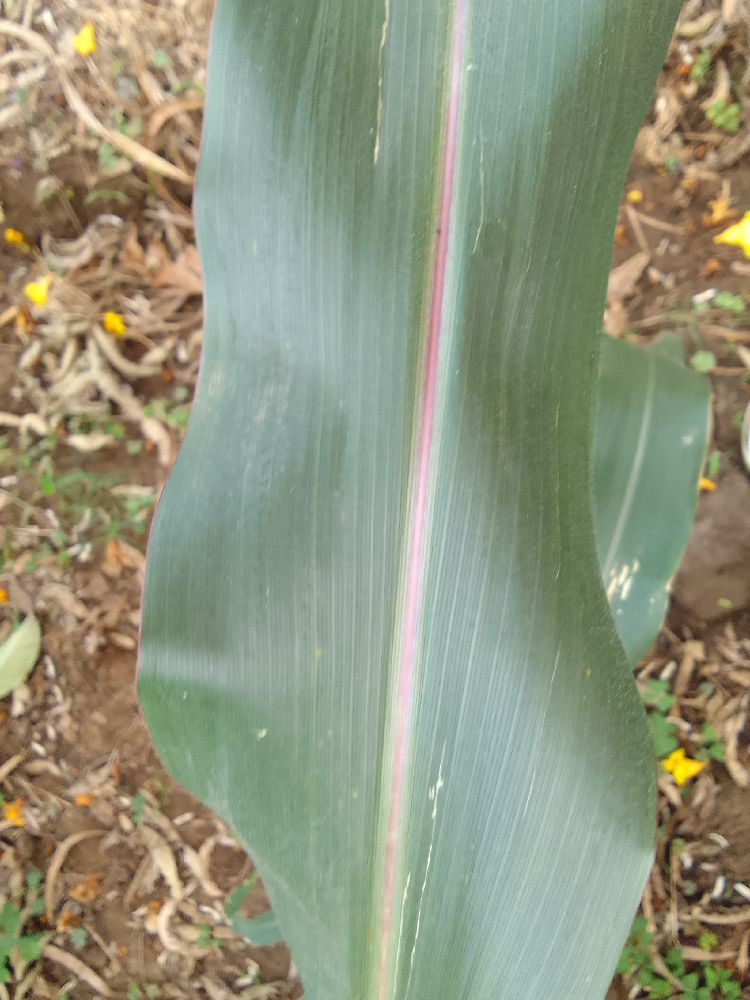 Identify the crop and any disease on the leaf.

maize, healthy
